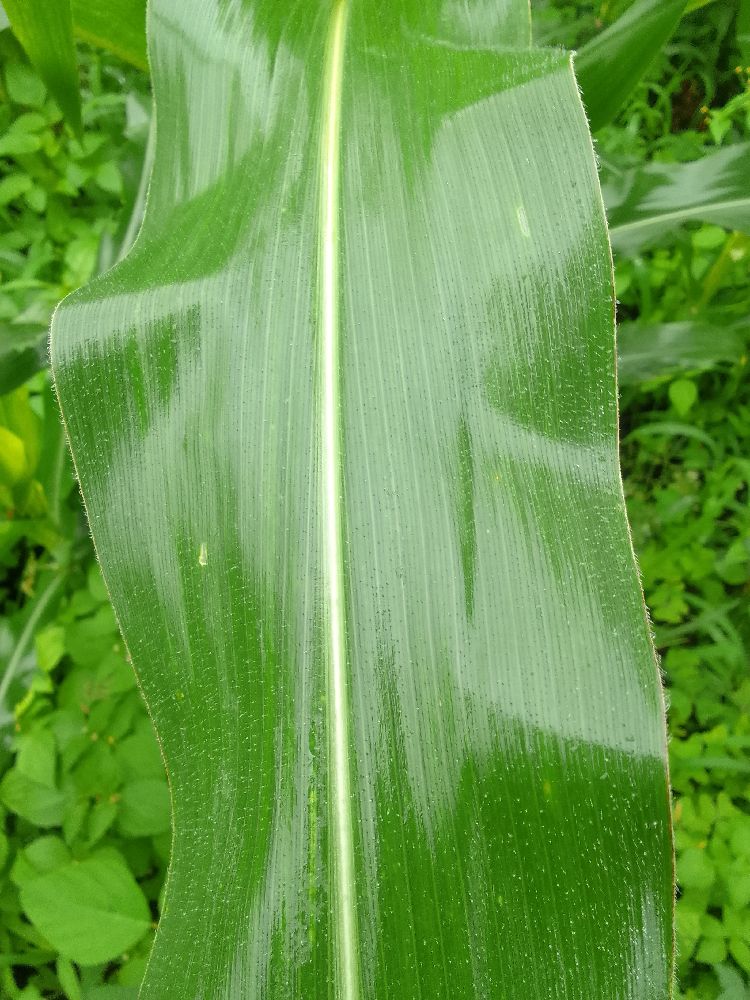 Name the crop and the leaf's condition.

maize, healthy
